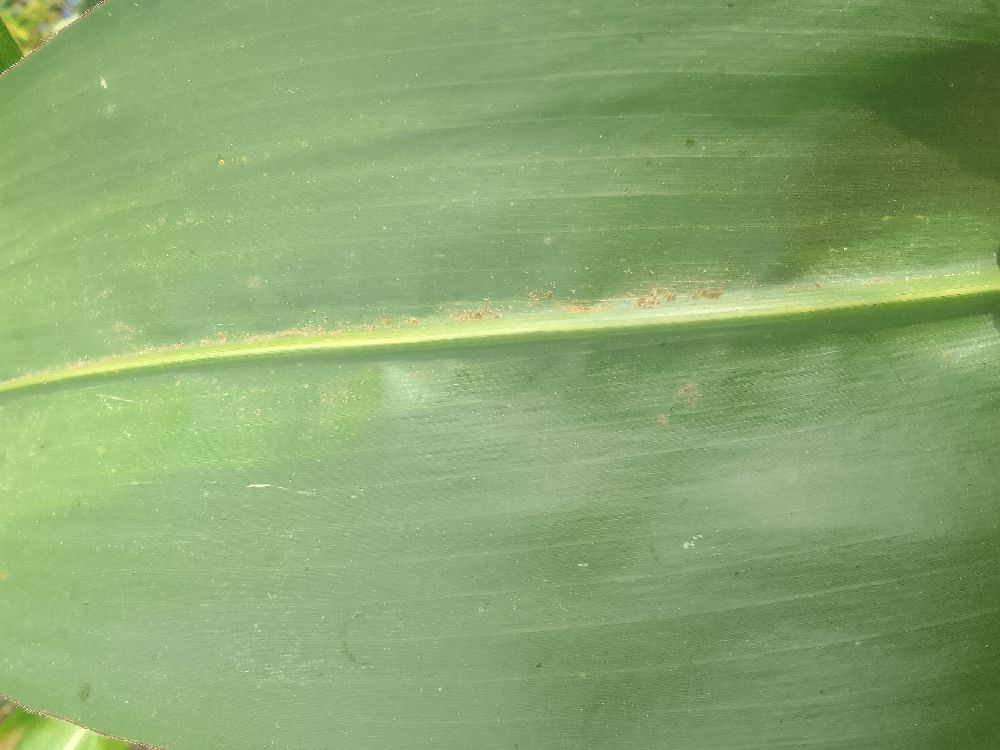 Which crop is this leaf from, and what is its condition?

maize, healthy
